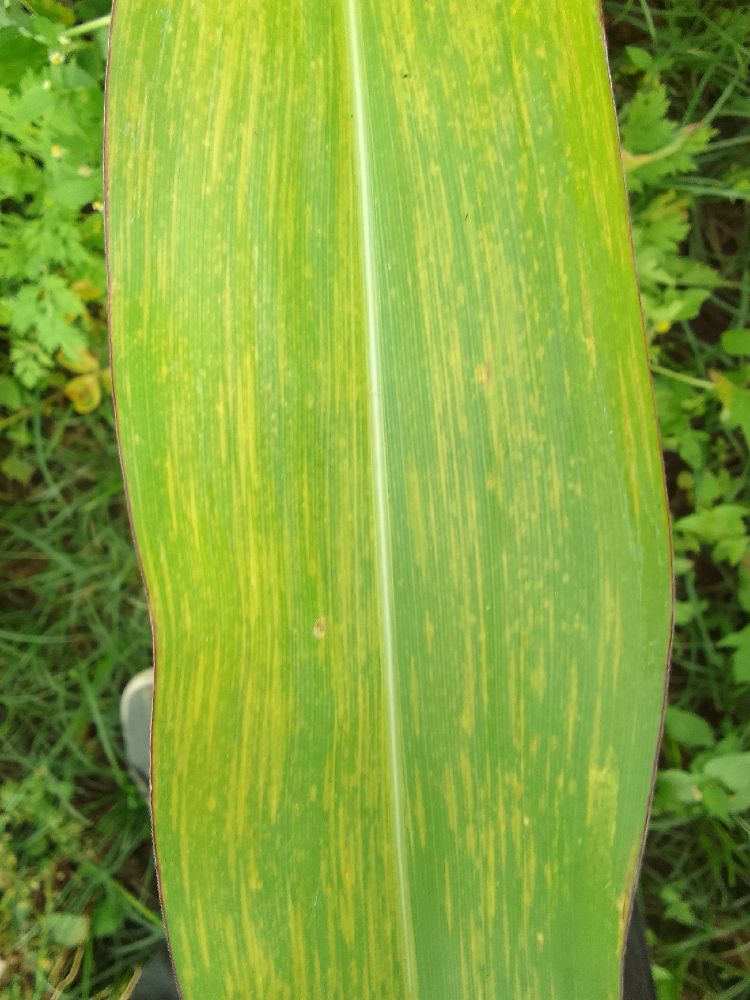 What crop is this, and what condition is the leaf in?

maize, maize lethal necrosis
